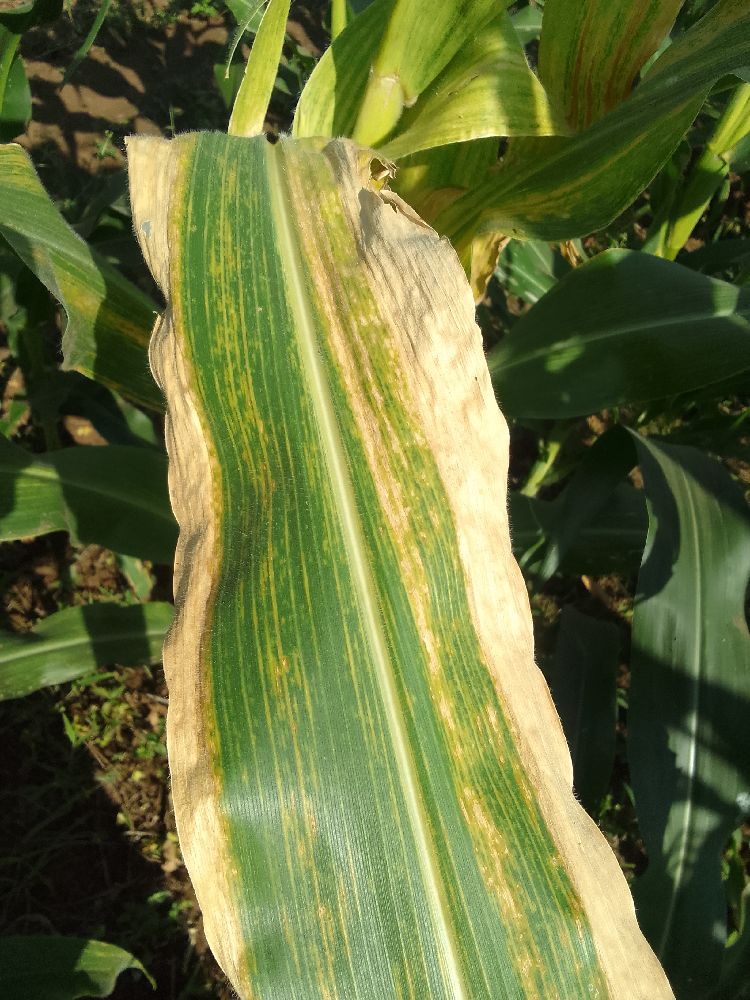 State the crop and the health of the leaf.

maize, maize lethal necrosis
